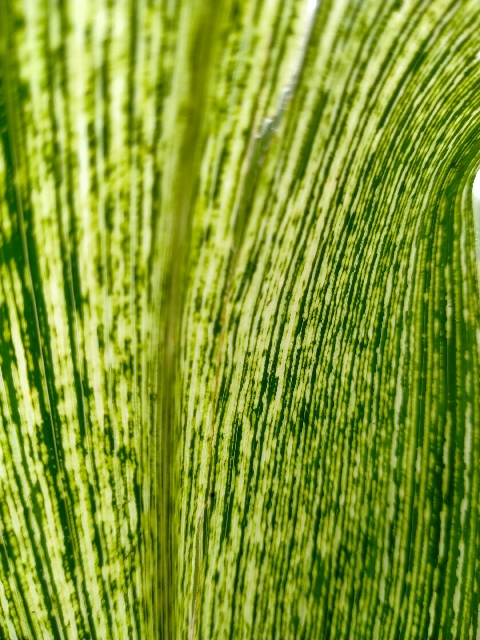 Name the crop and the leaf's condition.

maize, maize streak virus
